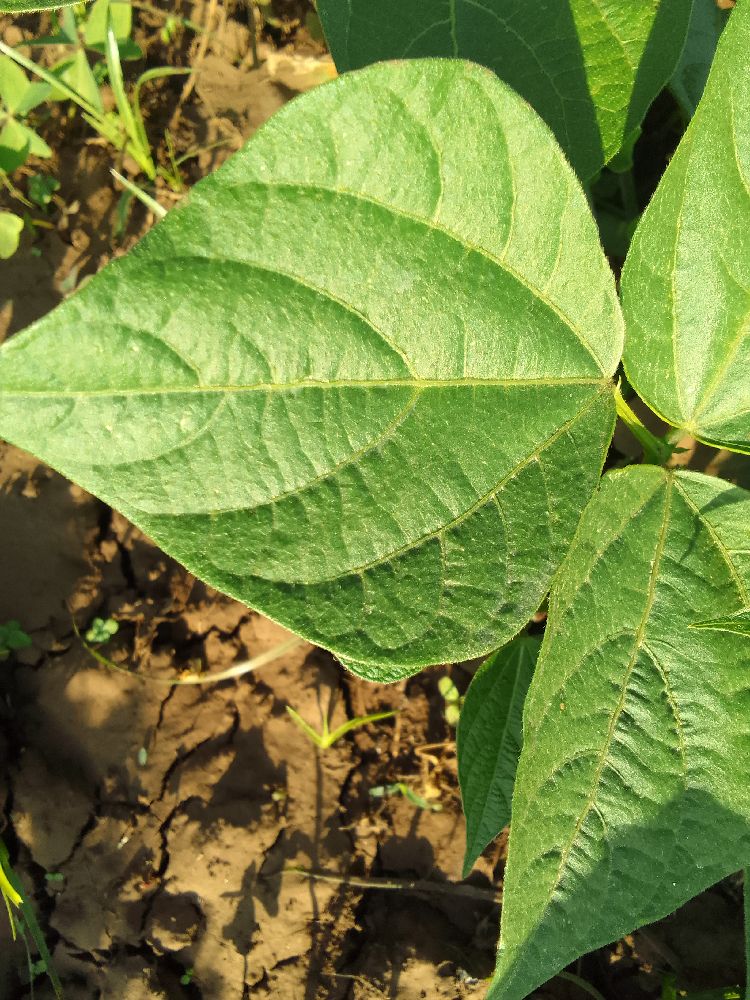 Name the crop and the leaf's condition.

common bean, healthy
